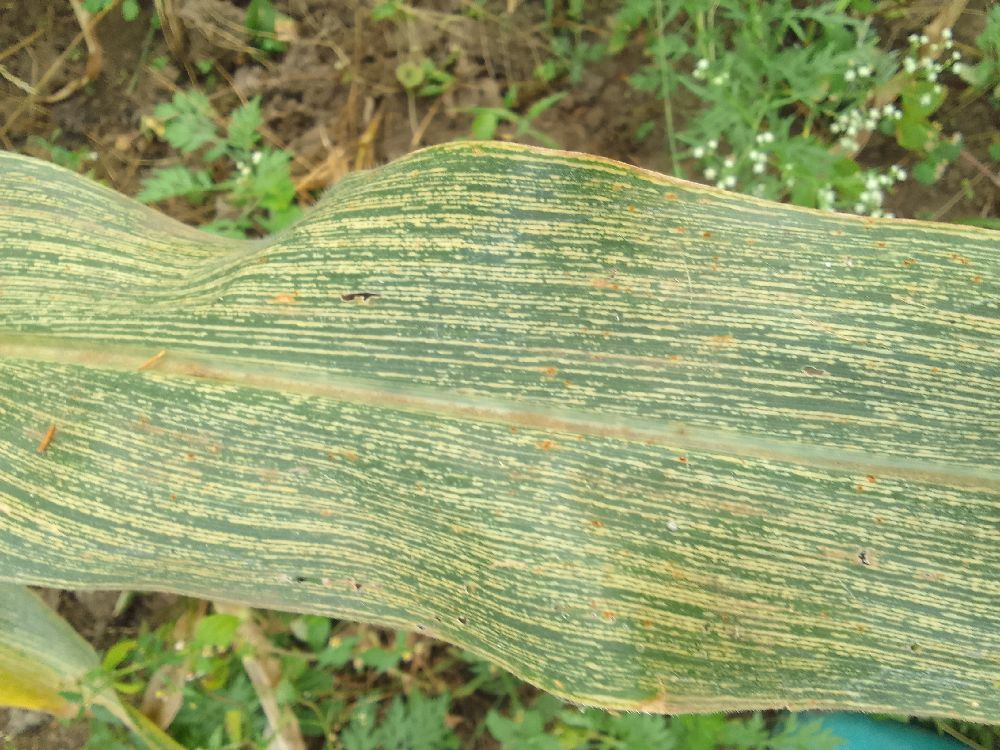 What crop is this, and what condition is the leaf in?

maize, maize streak virus
